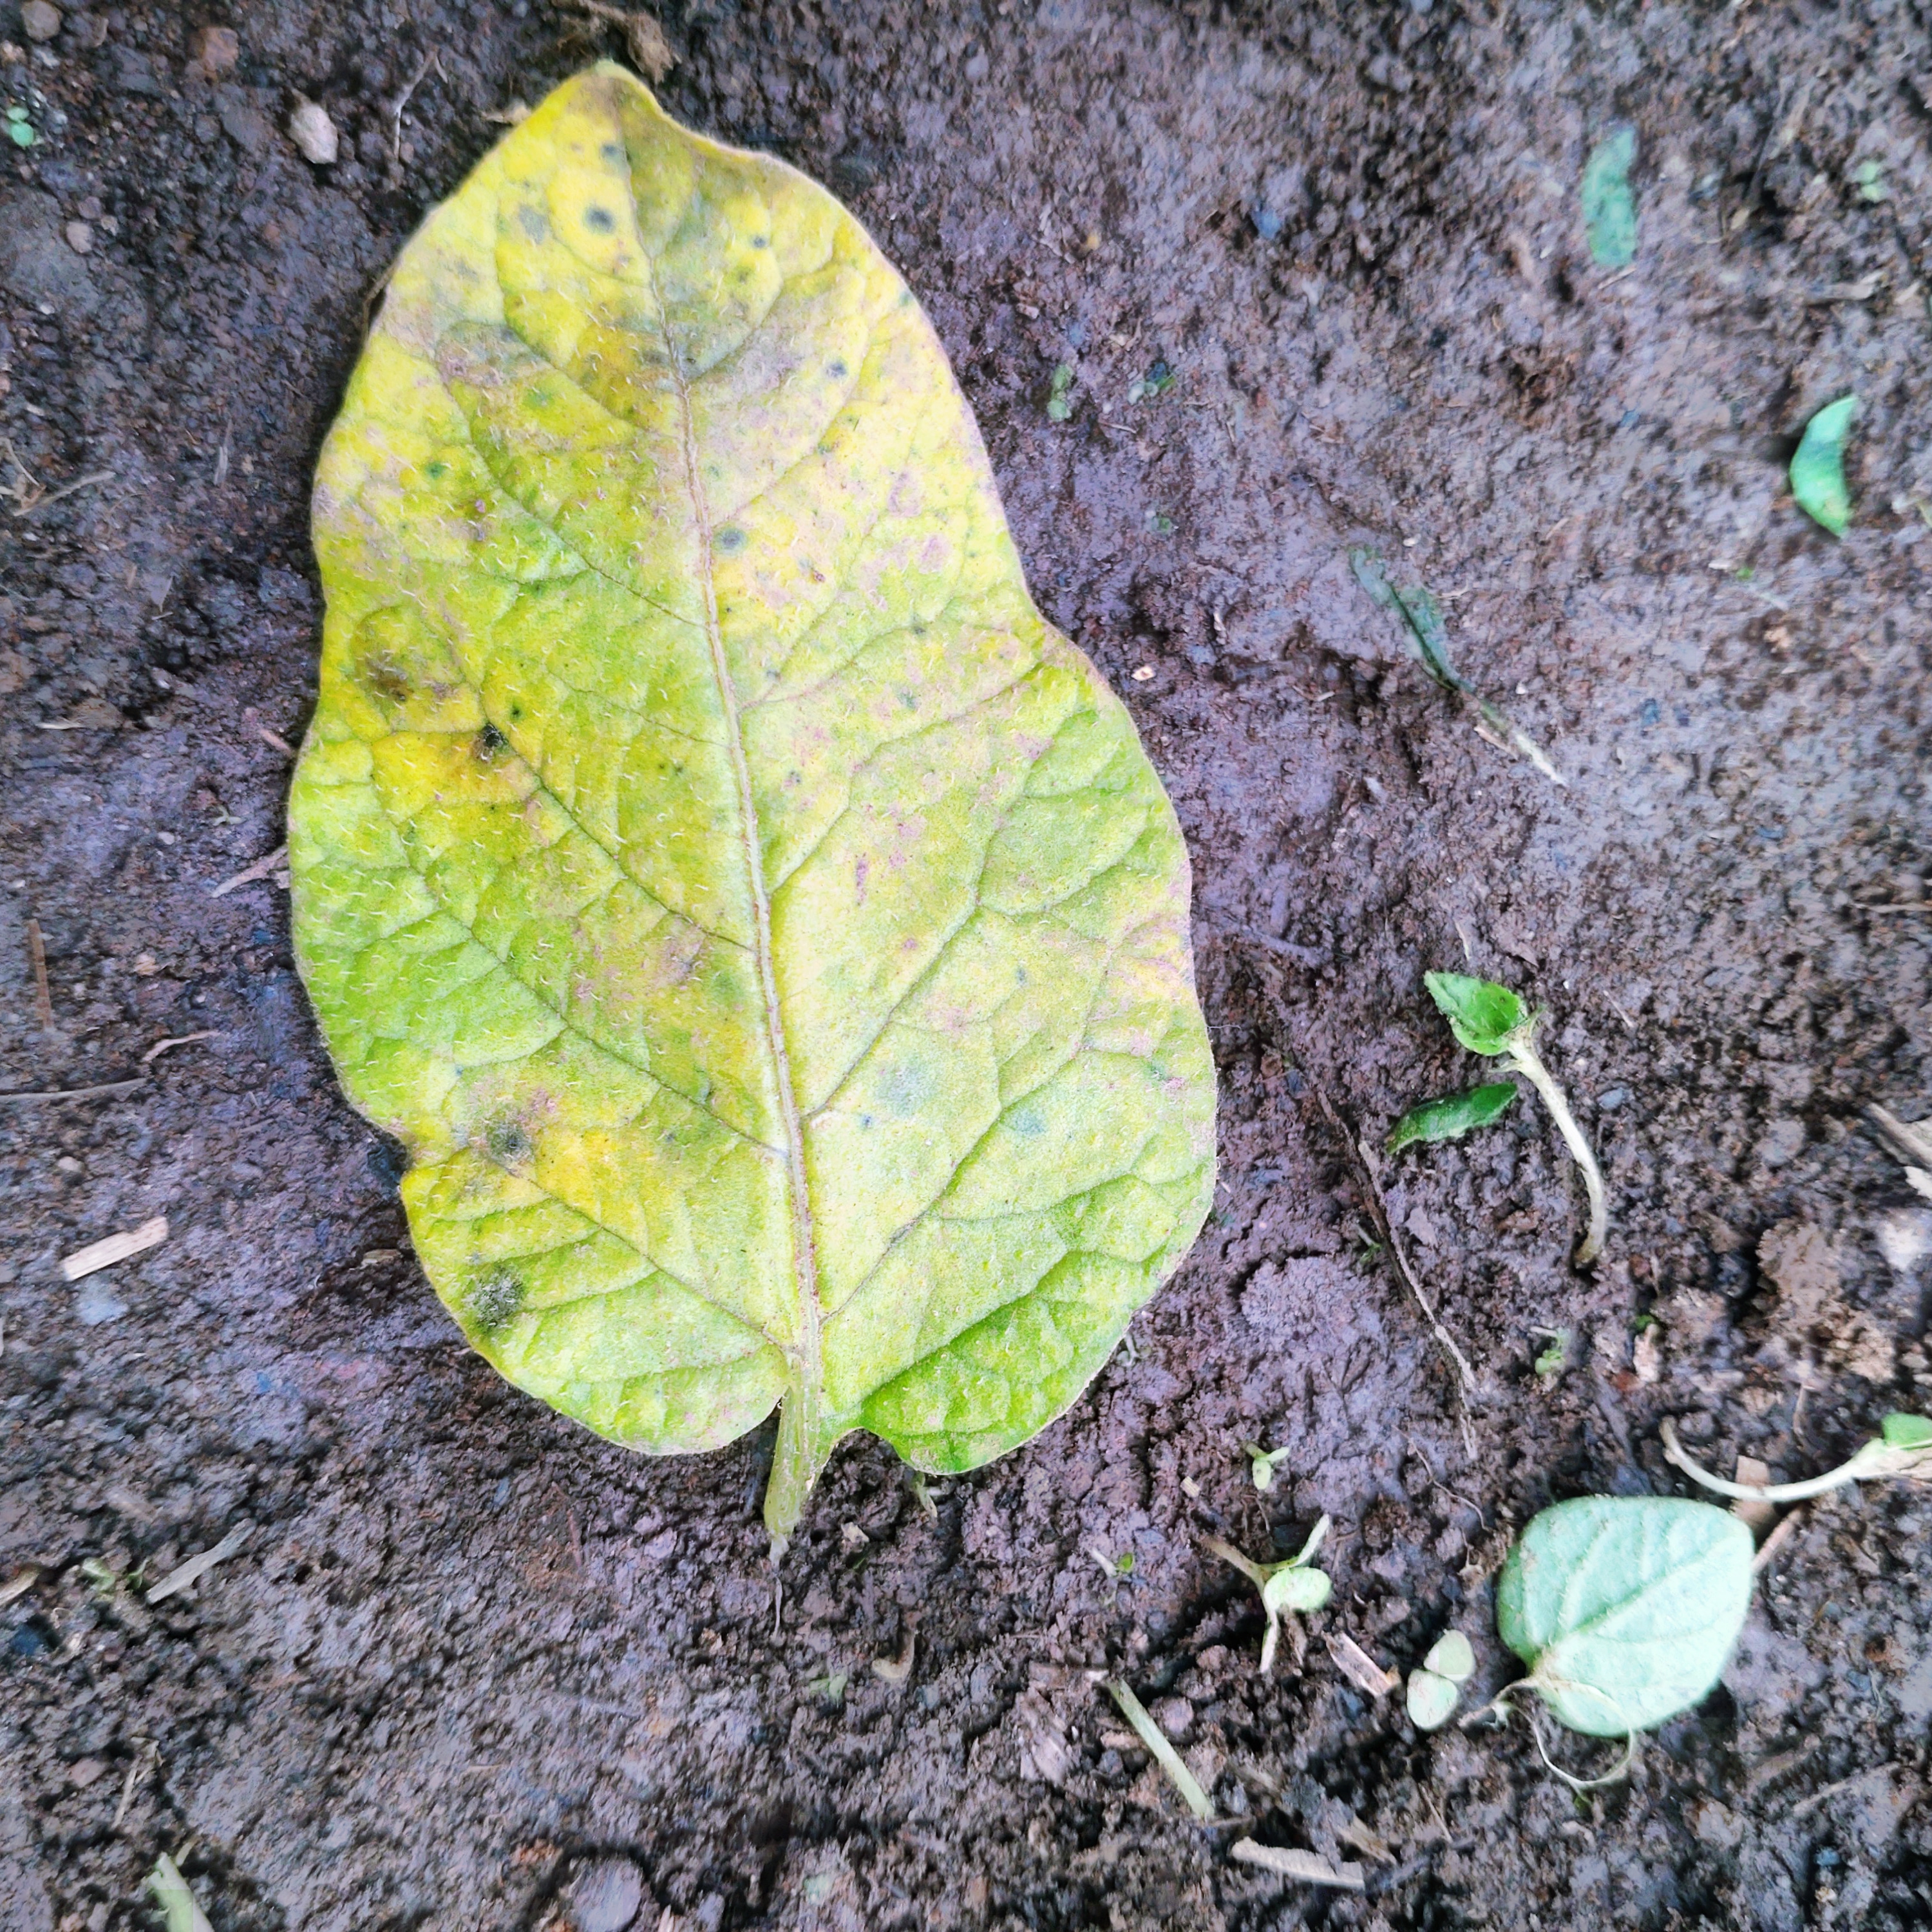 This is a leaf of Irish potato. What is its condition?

late blight
